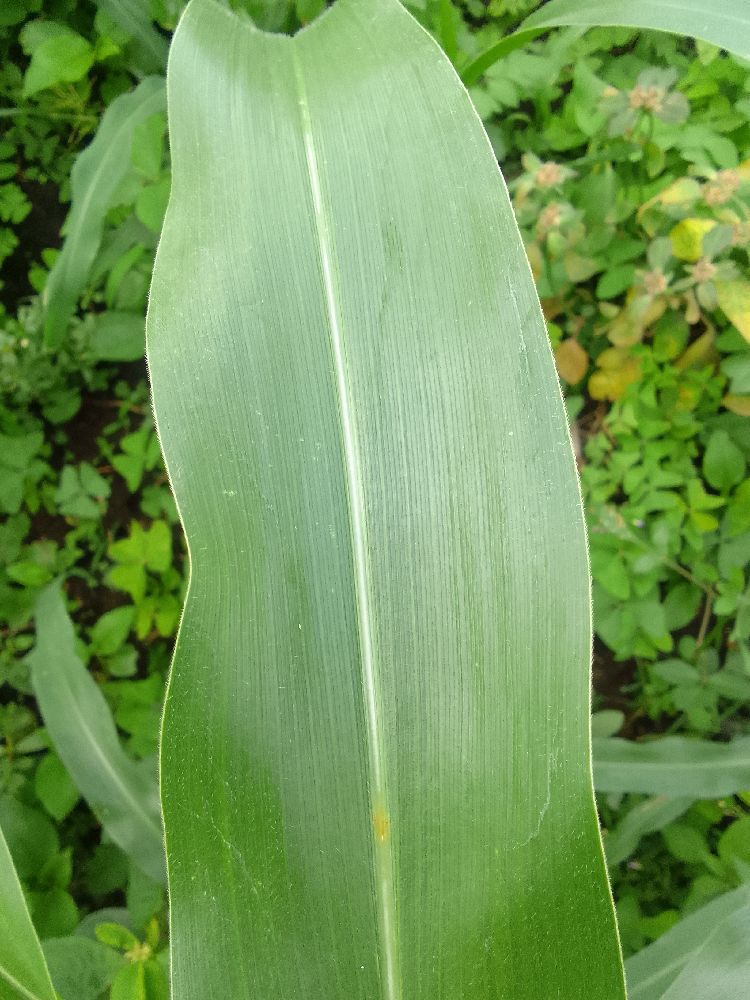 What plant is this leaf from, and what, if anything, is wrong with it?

maize, healthy
